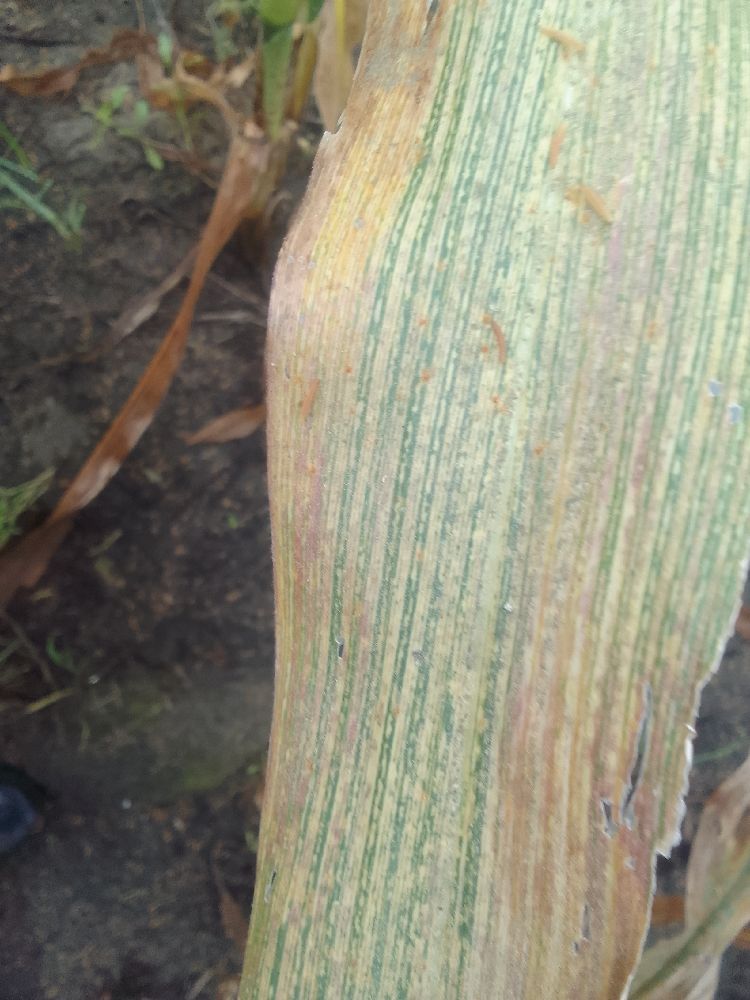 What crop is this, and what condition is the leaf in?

maize, maize streak virus
